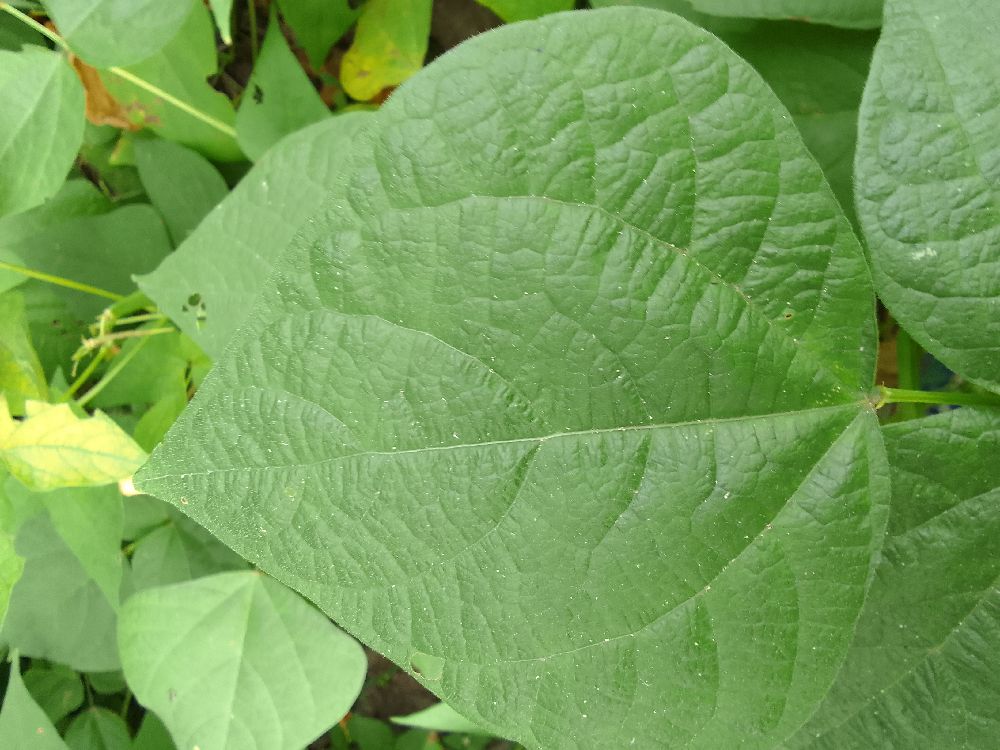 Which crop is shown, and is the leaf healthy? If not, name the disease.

common bean, healthy
